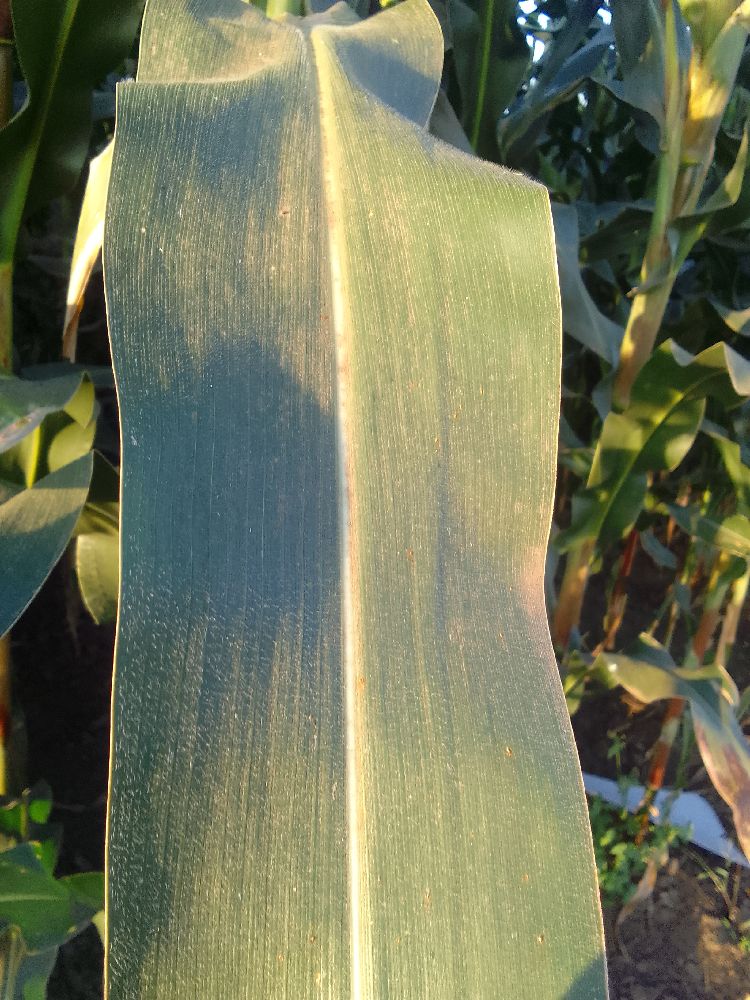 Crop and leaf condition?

maize, healthy
